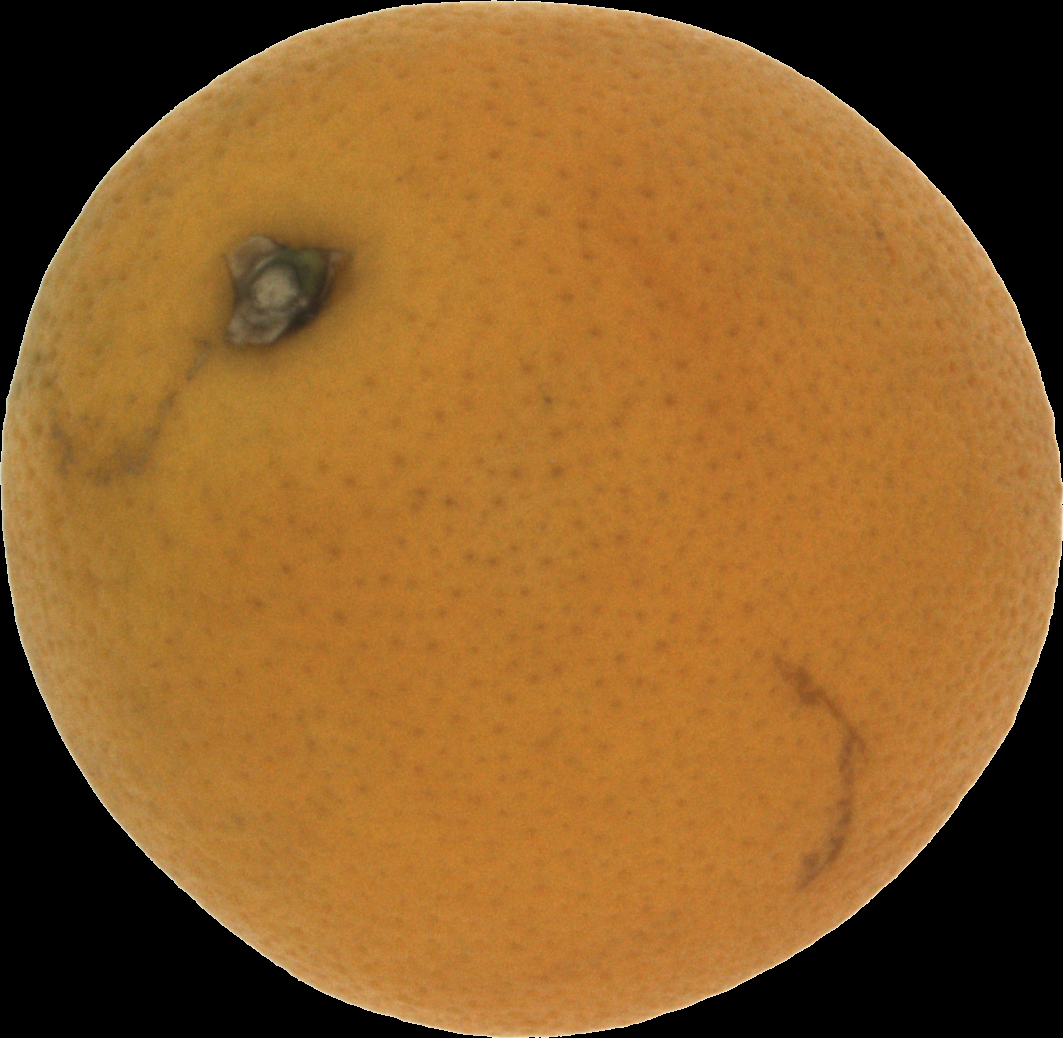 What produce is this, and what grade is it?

orange, bad
